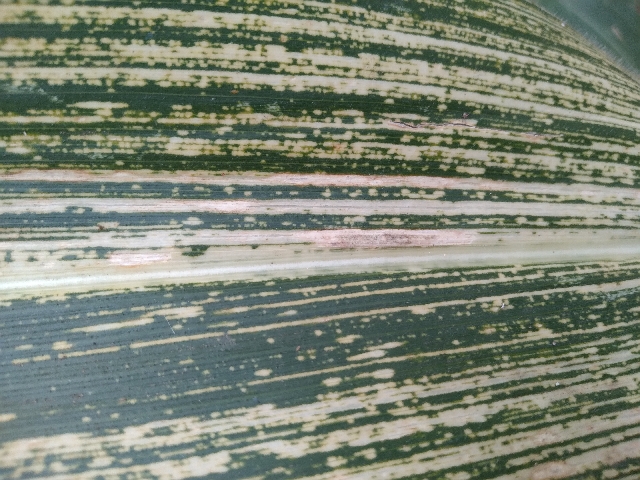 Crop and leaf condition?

maize, maize streak virus
